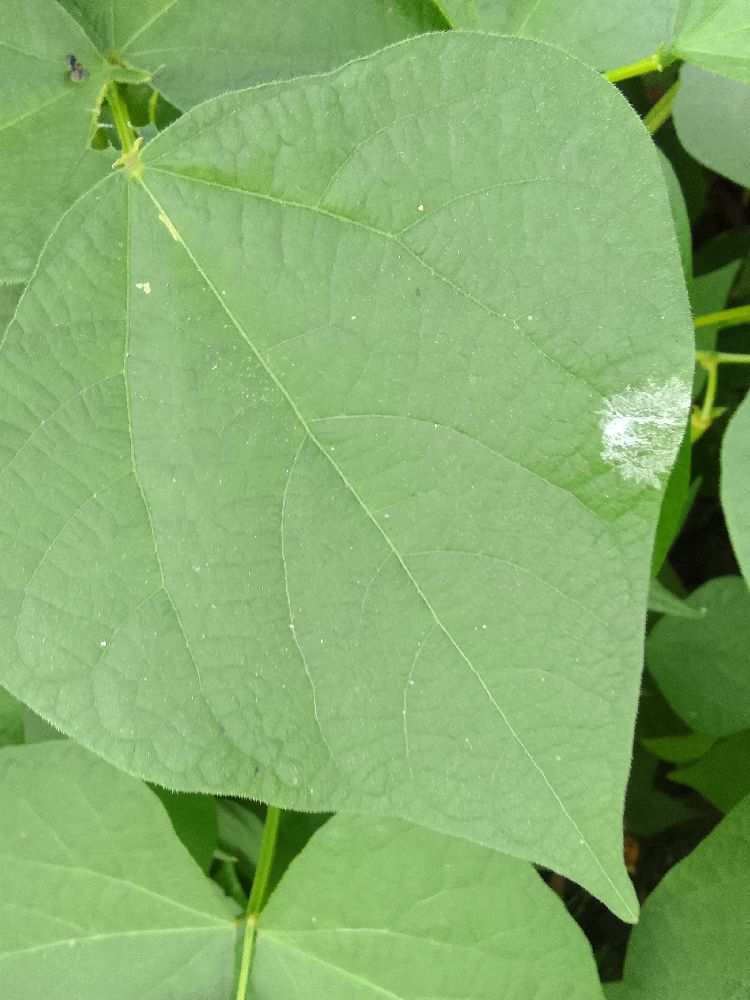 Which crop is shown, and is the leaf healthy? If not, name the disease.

common bean, healthy
